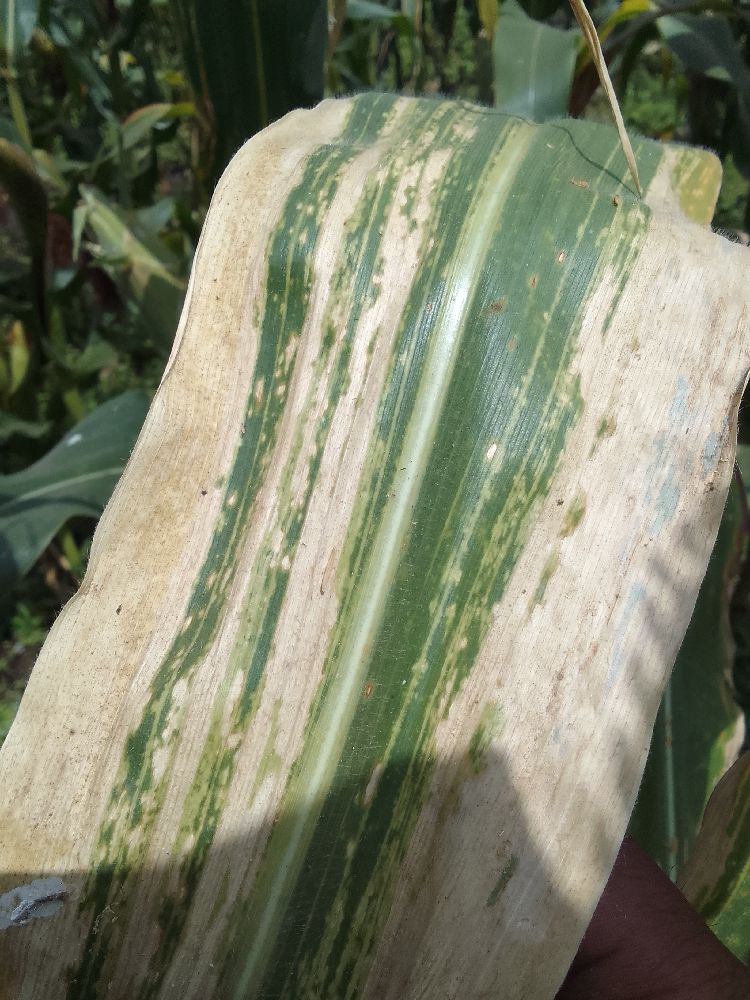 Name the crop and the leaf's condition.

maize, maize lethal necrosis
